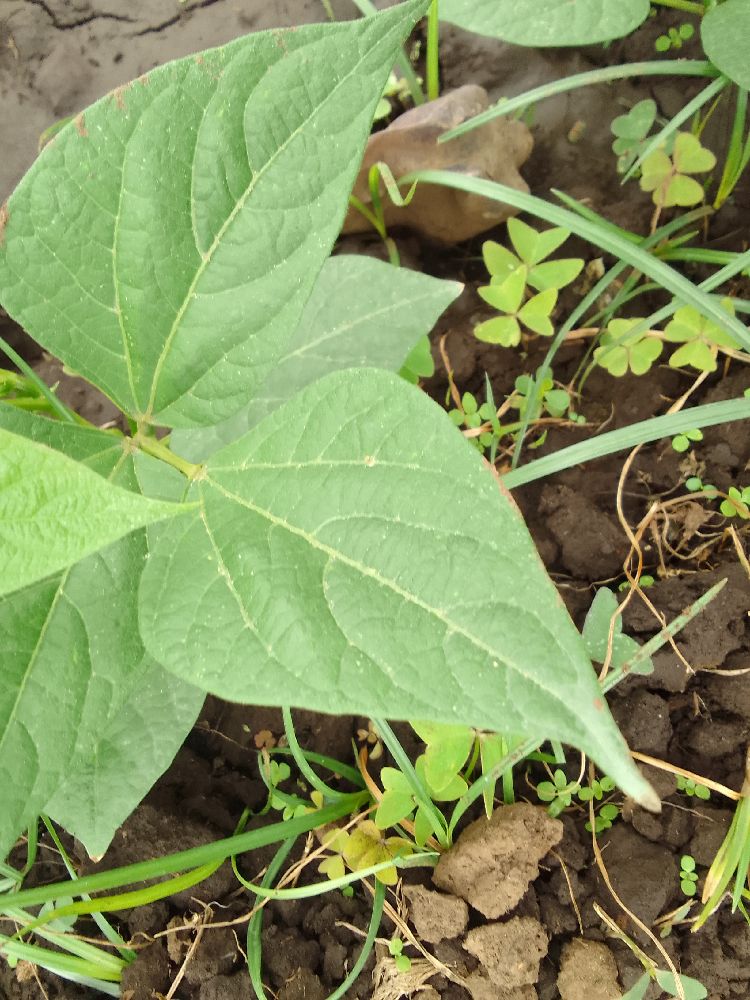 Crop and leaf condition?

common bean, healthy
